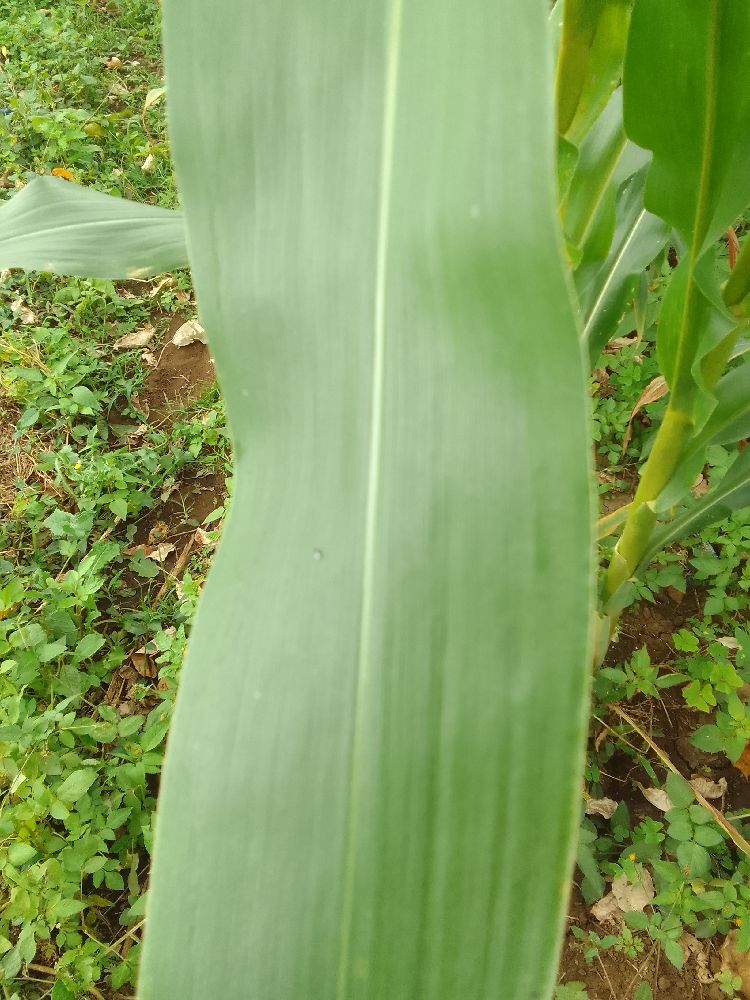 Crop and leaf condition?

maize, healthy
